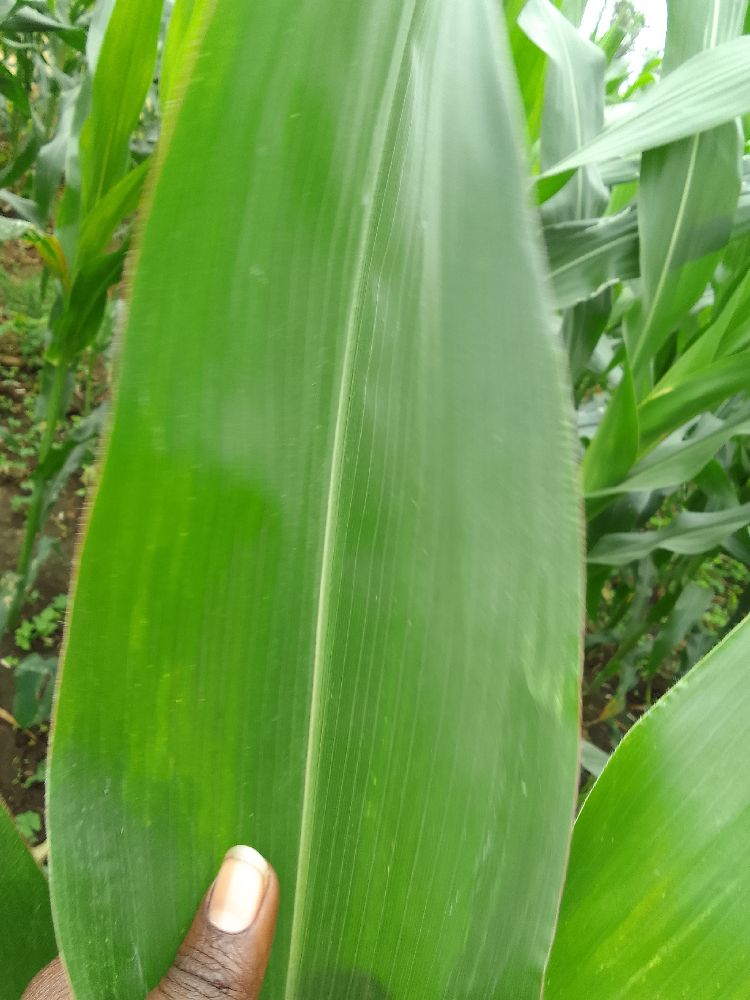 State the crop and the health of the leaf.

maize, healthy
